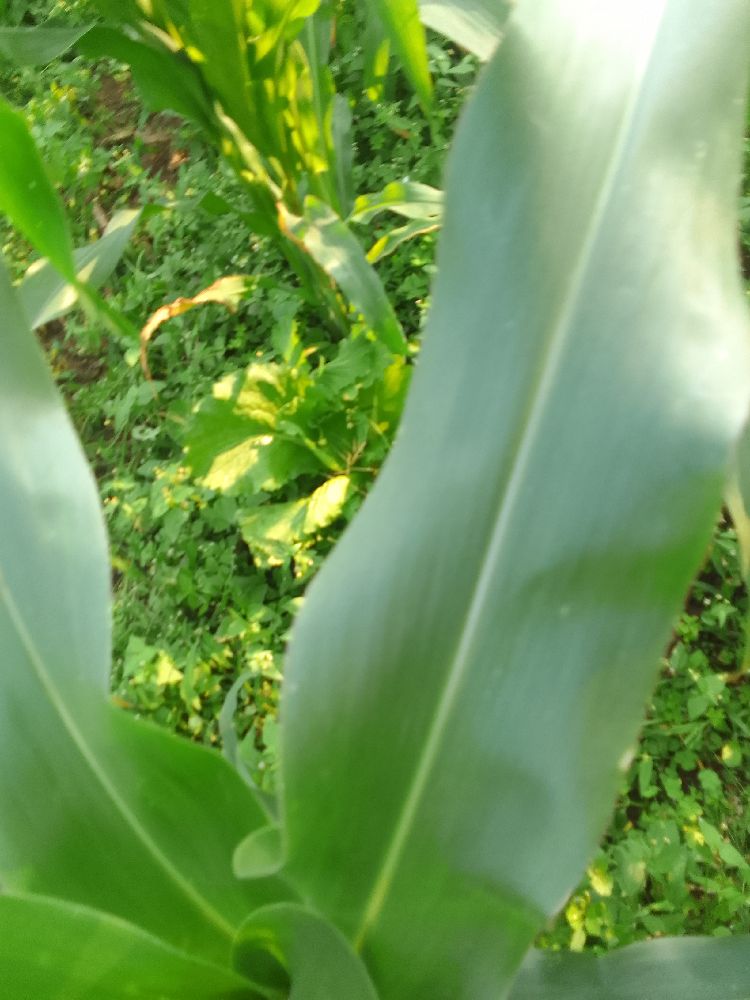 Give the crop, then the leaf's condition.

maize, healthy
